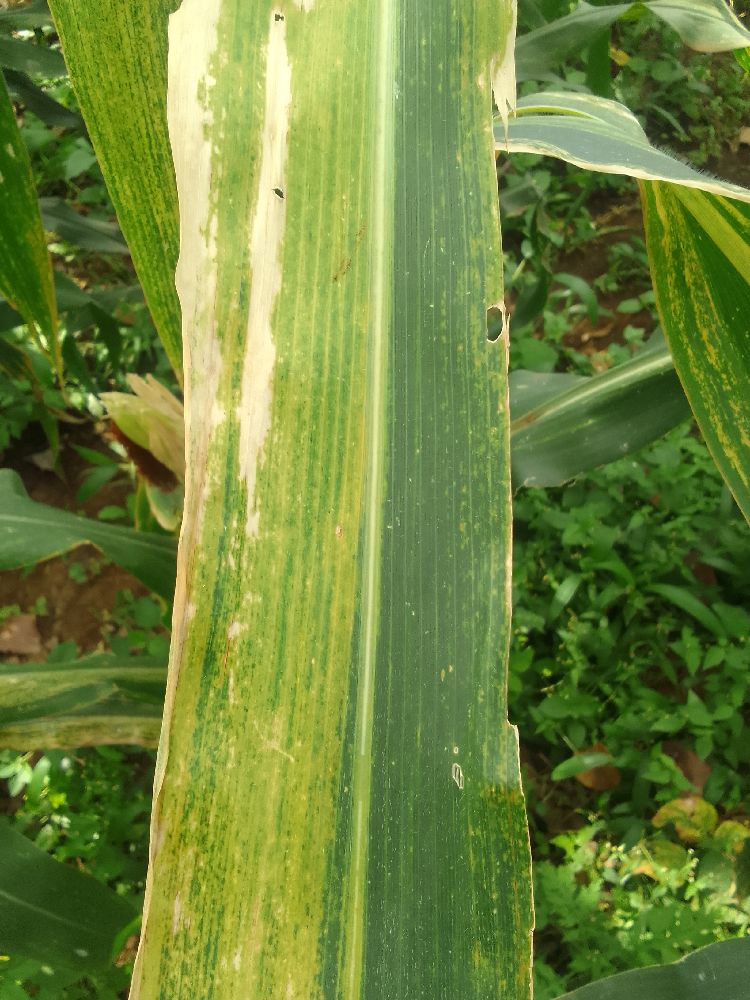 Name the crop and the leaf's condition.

maize, maize lethal necrosis
